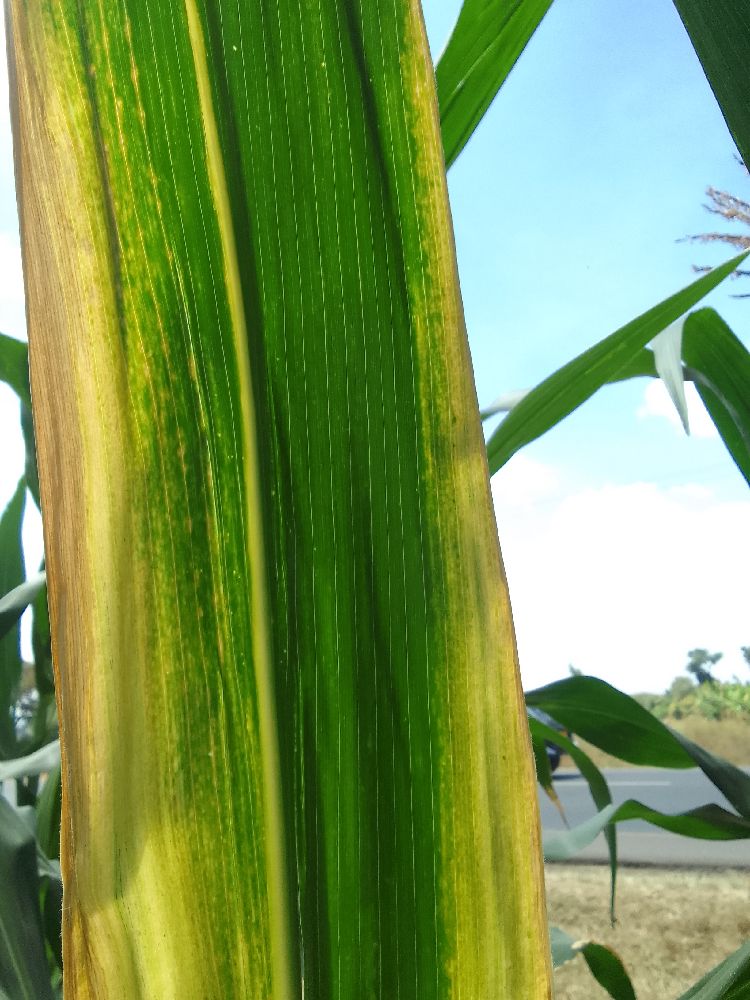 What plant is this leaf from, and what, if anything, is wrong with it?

maize, maize lethal necrosis
